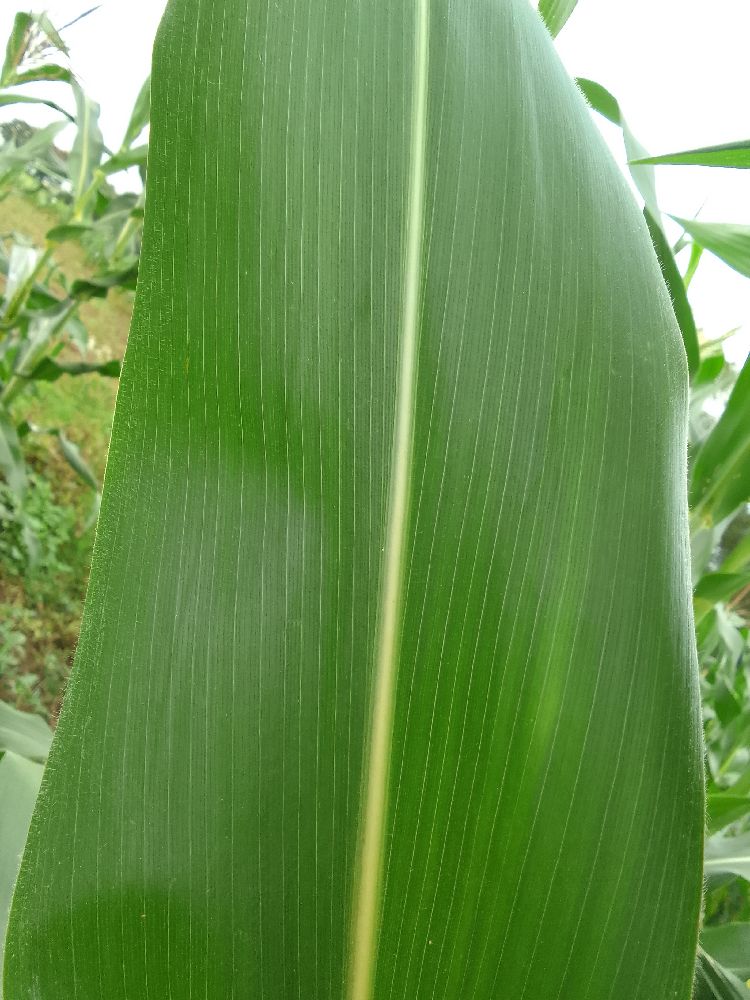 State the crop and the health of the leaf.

maize, healthy
